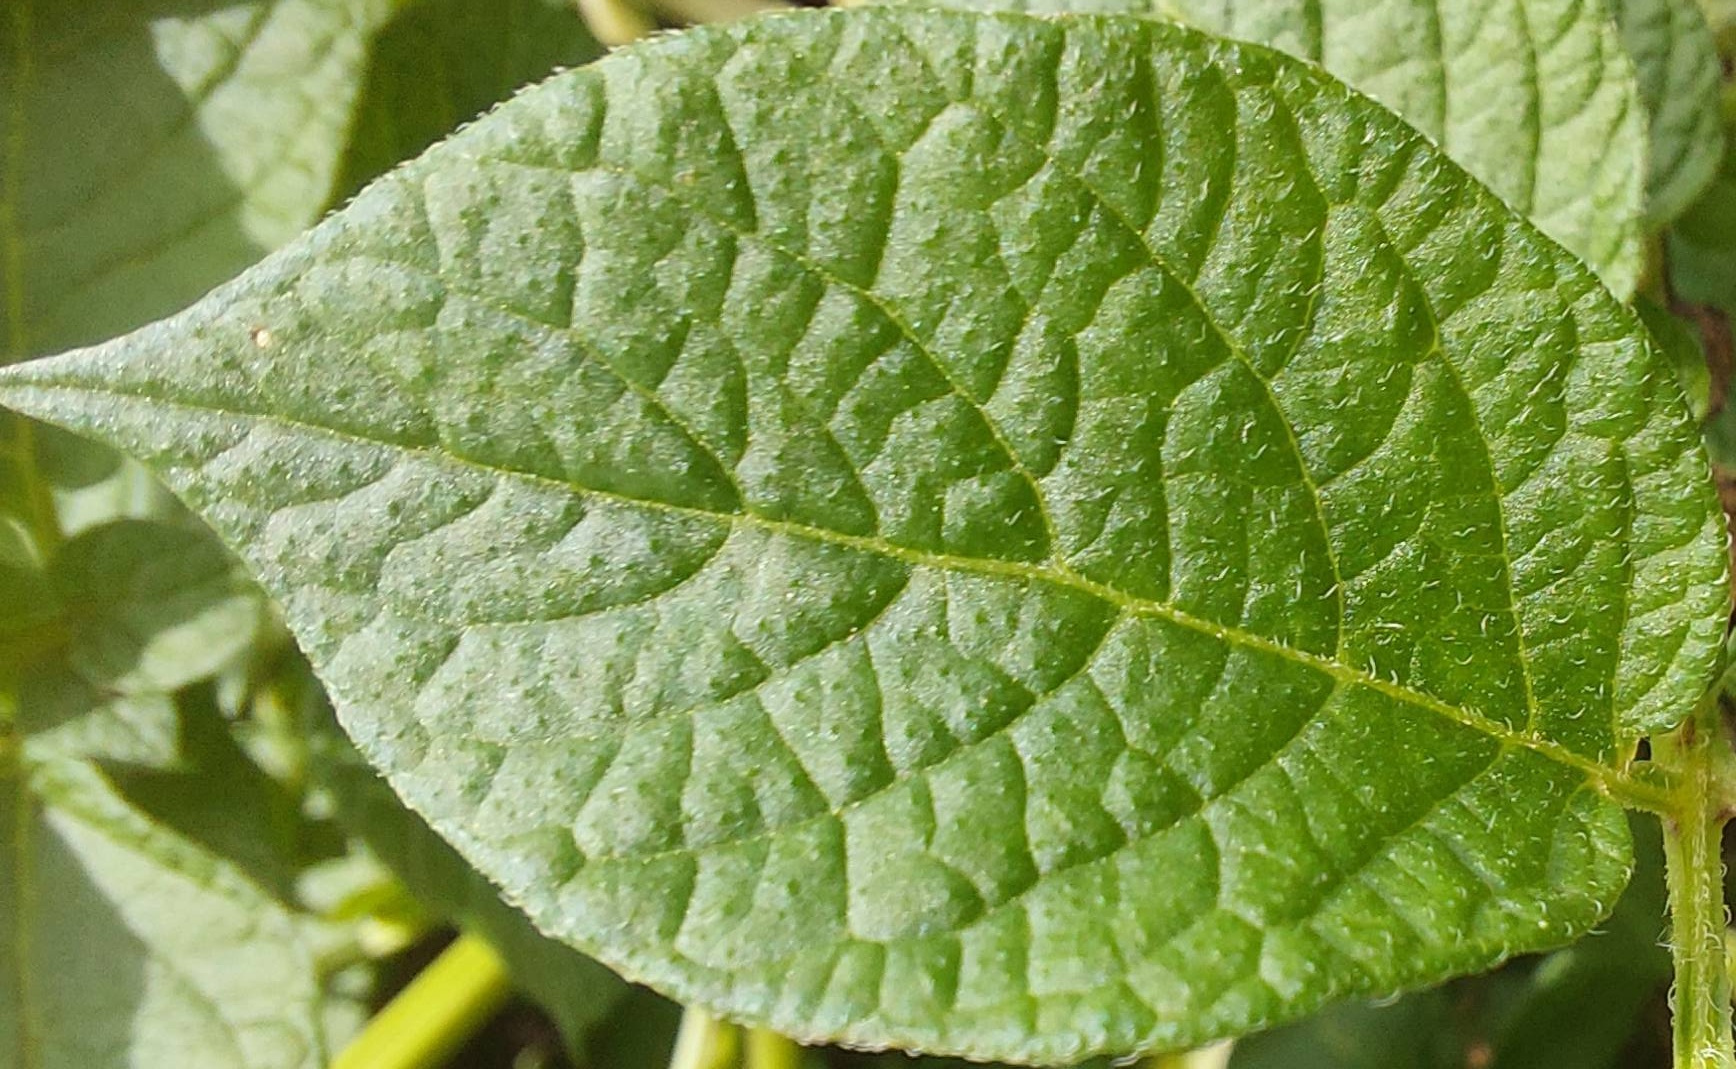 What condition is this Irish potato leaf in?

healthy
